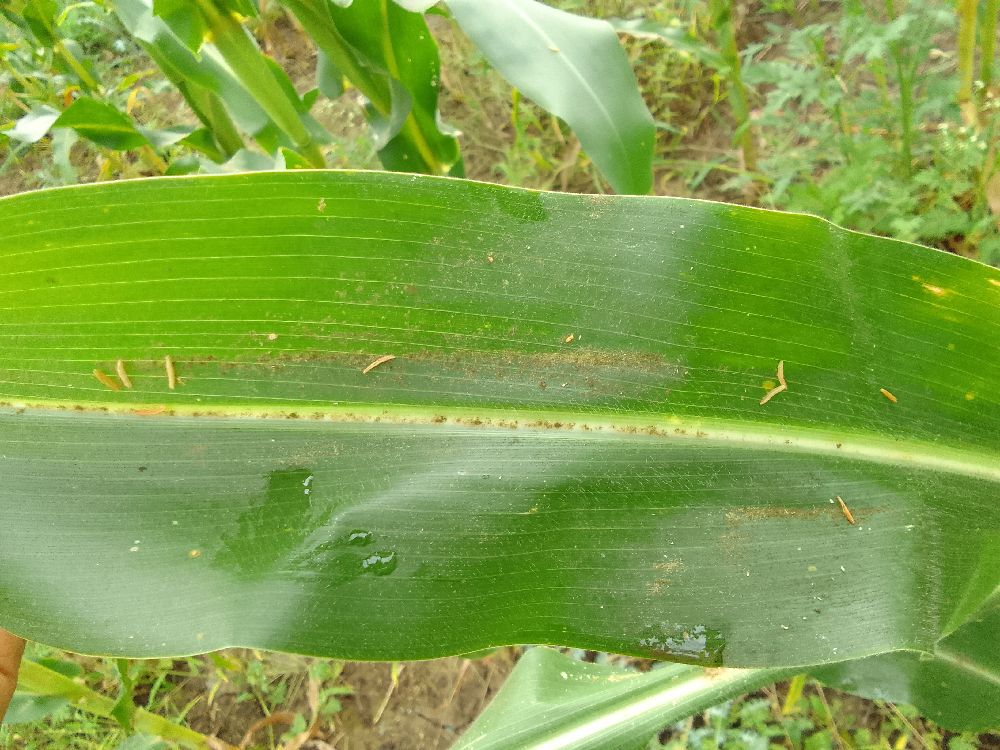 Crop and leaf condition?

maize, healthy
